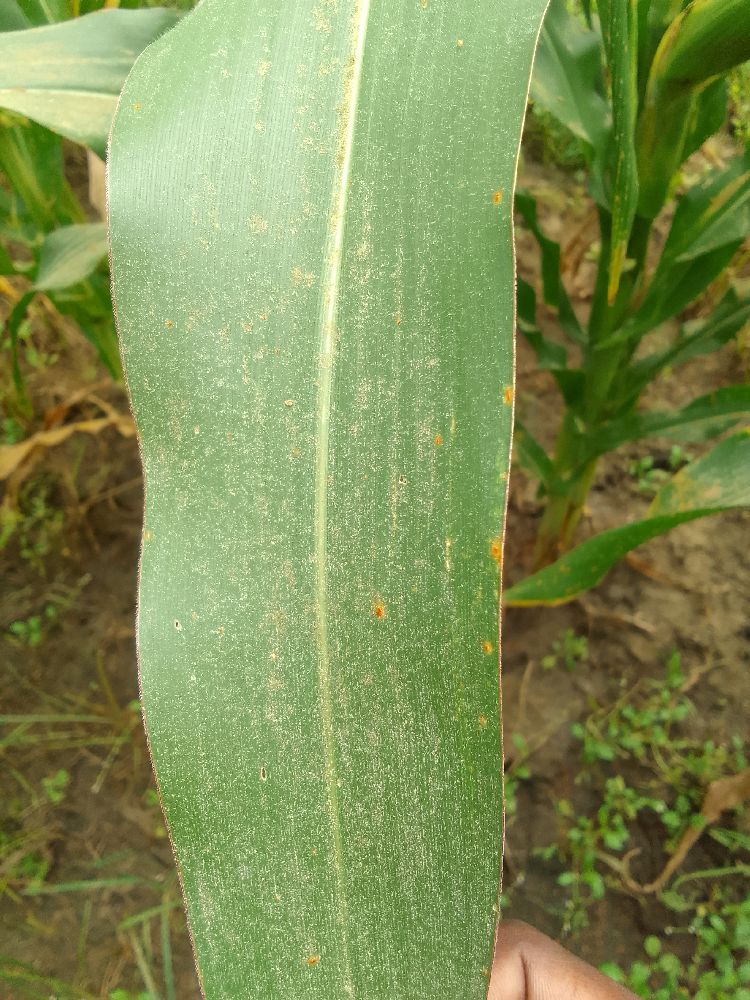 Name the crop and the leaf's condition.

maize, healthy
